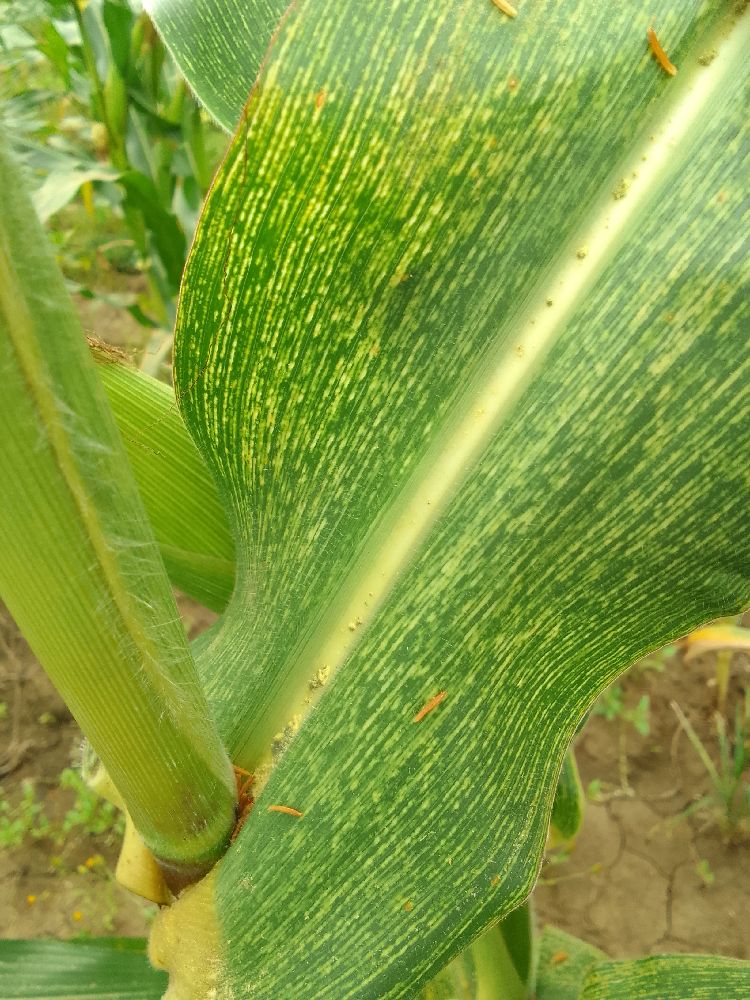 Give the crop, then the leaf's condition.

maize, maize streak virus
